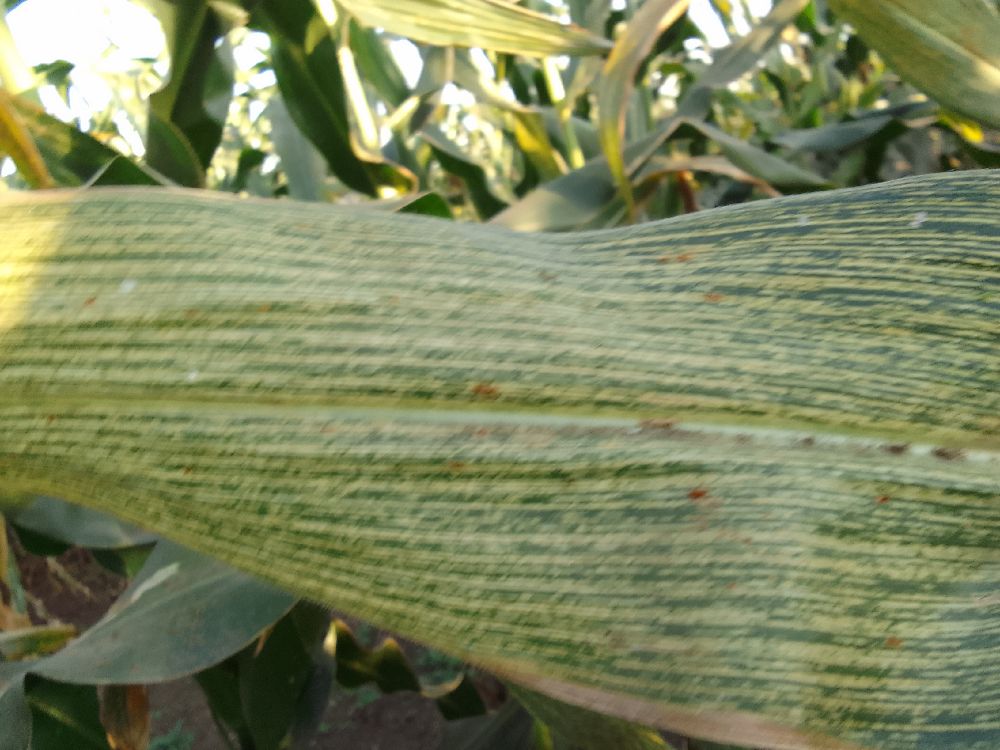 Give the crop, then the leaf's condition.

maize, maize streak virus
